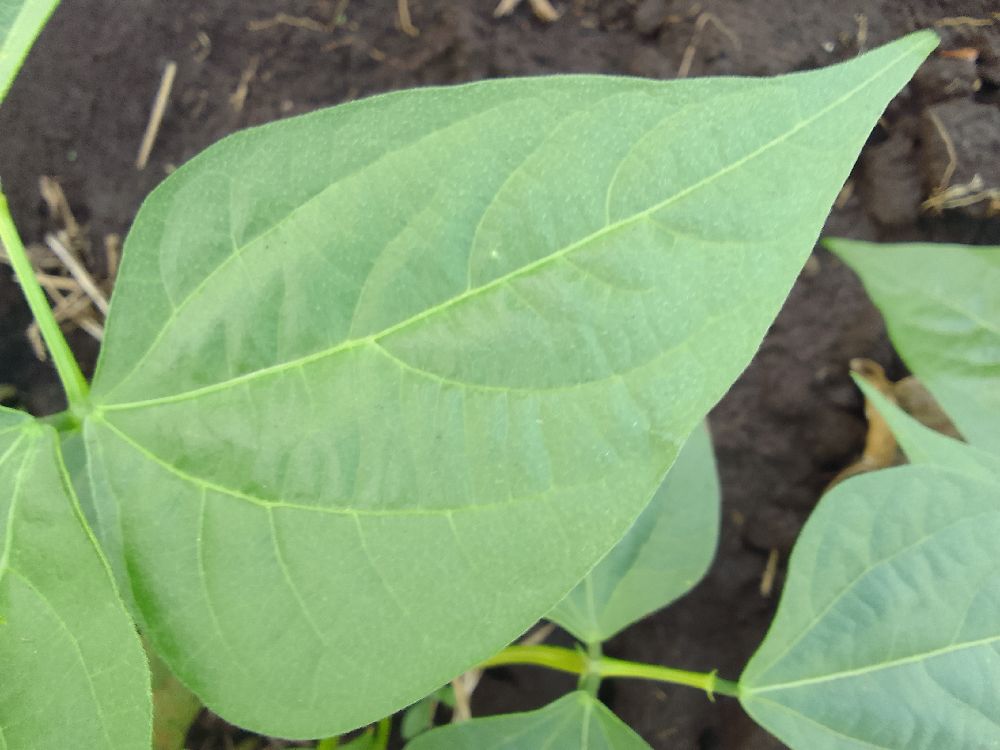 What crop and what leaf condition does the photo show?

common bean, healthy
